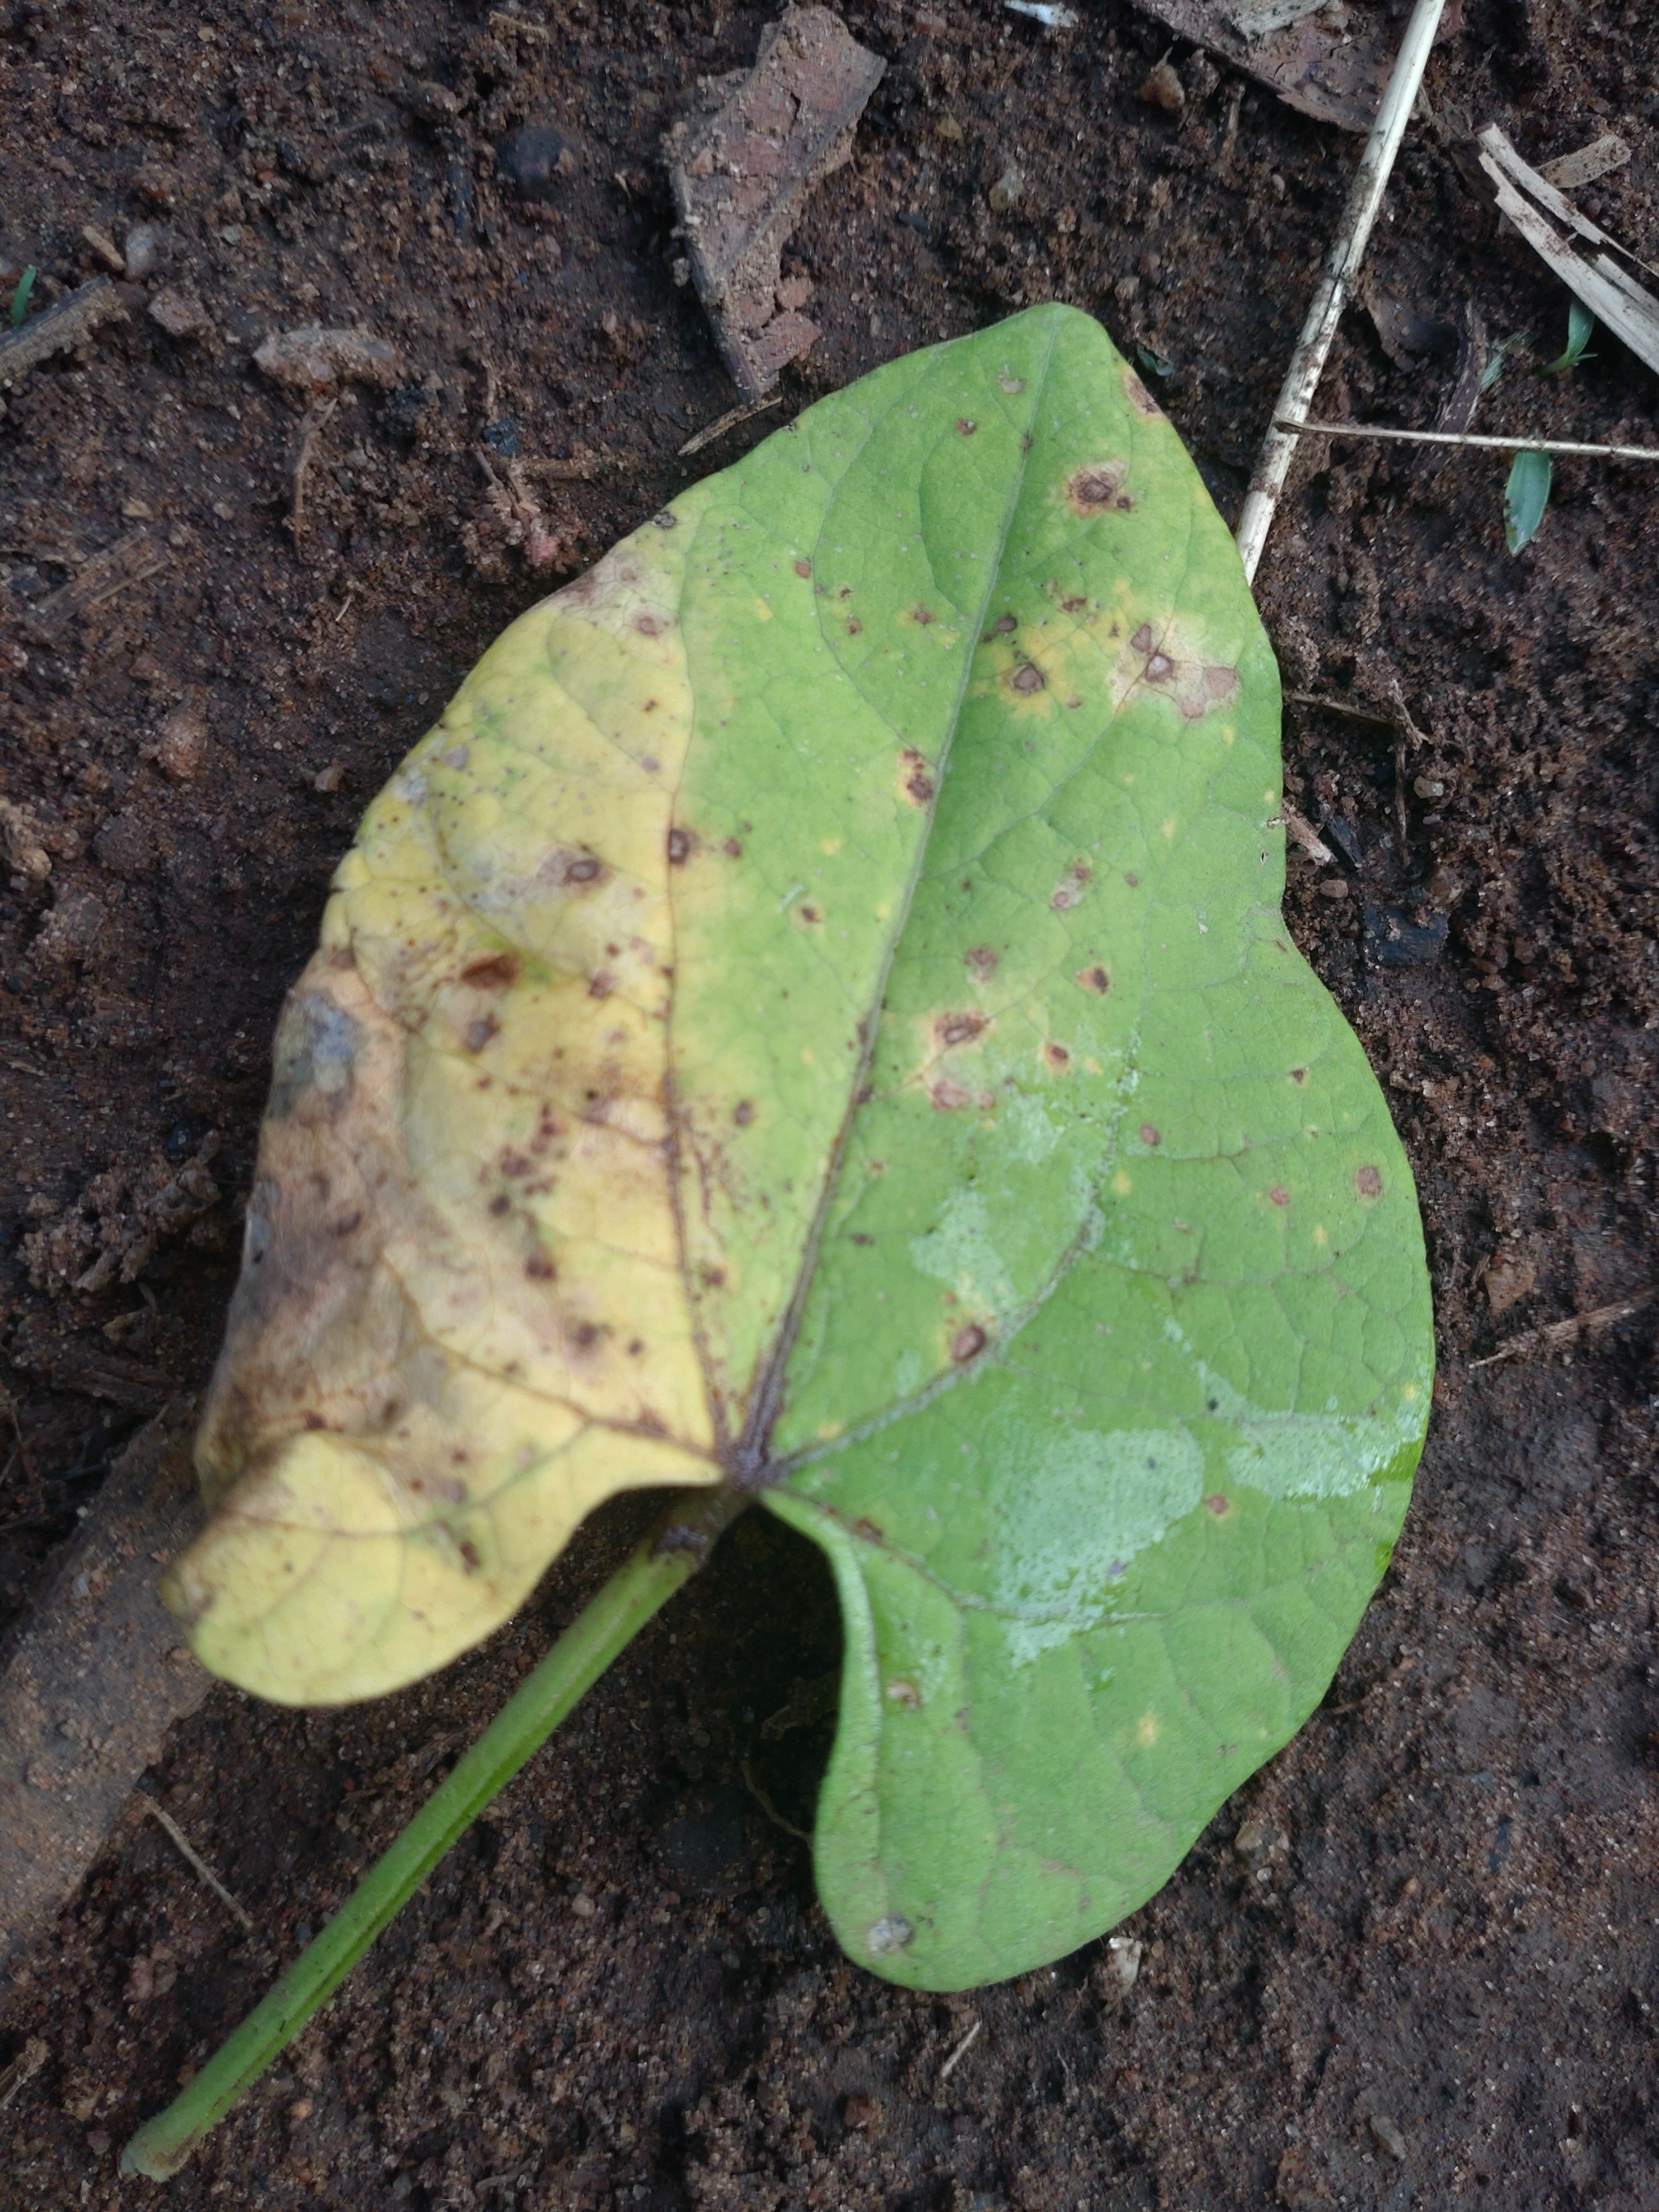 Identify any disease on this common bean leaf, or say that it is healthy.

rust
